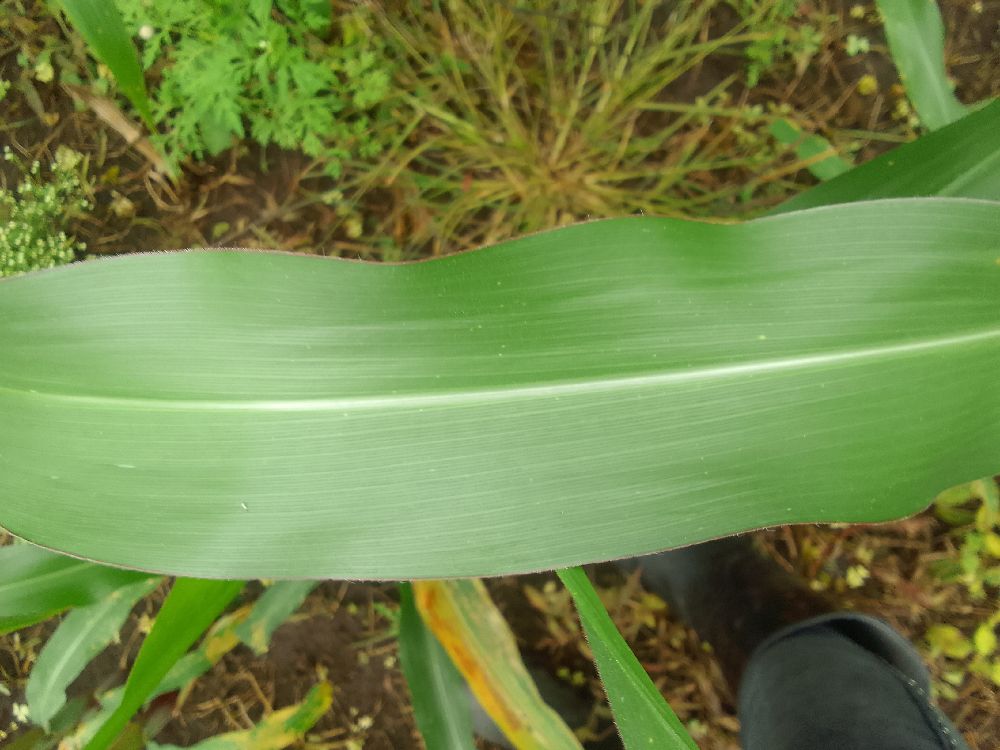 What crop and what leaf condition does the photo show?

maize, healthy
